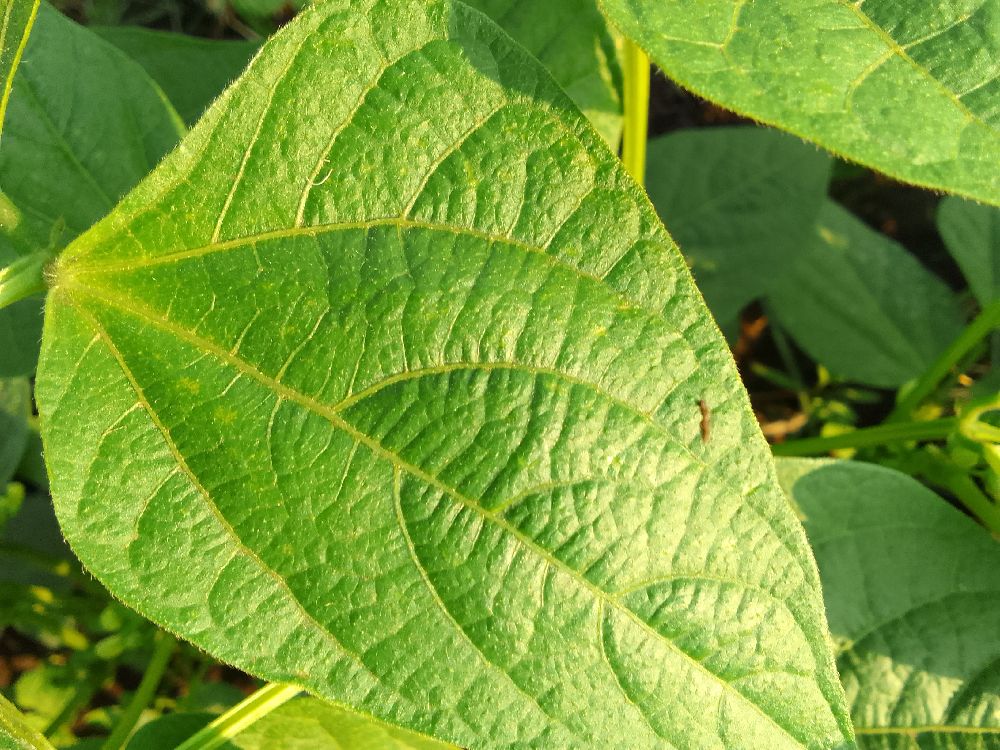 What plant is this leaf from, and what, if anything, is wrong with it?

common bean, healthy
